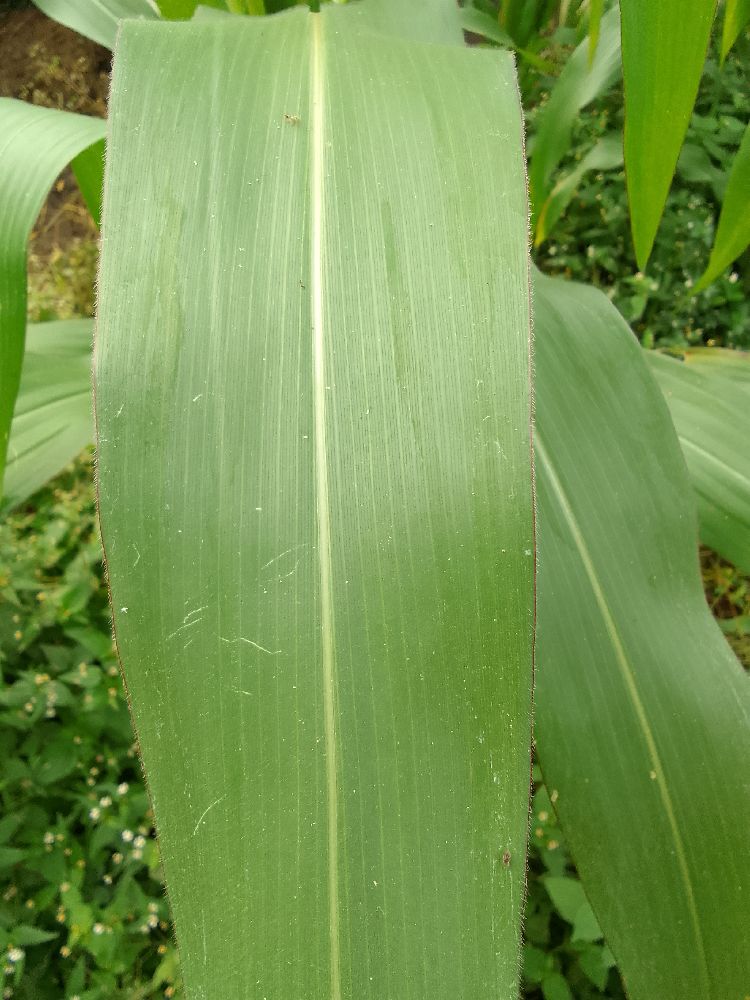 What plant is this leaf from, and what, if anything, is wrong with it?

maize, healthy
